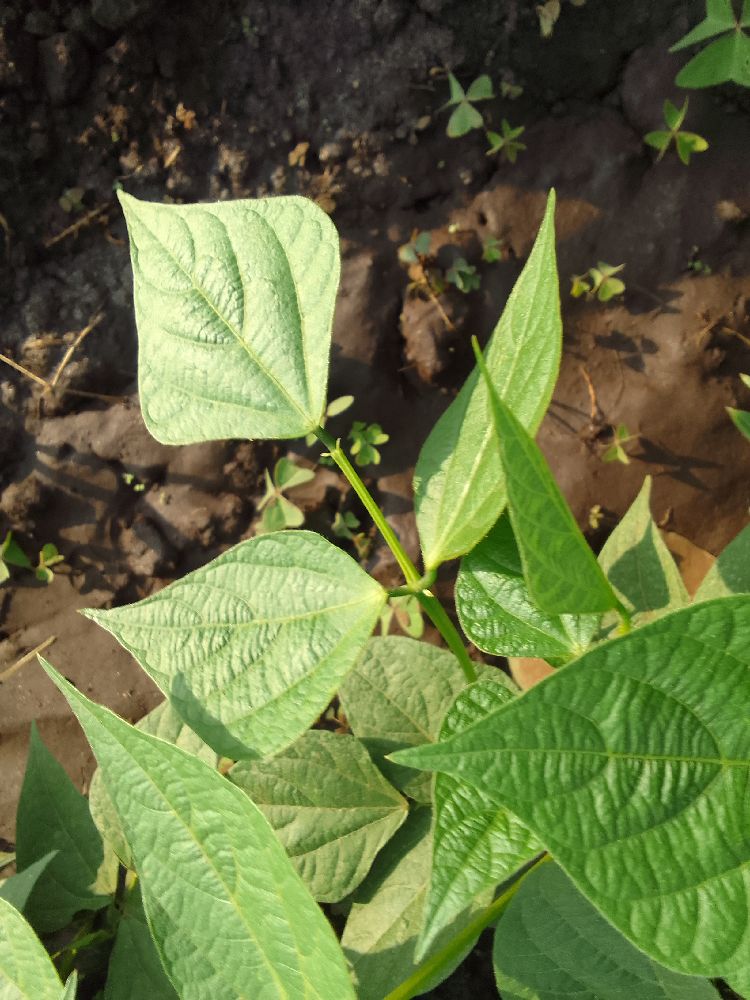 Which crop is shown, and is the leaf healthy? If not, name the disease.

common bean, healthy
